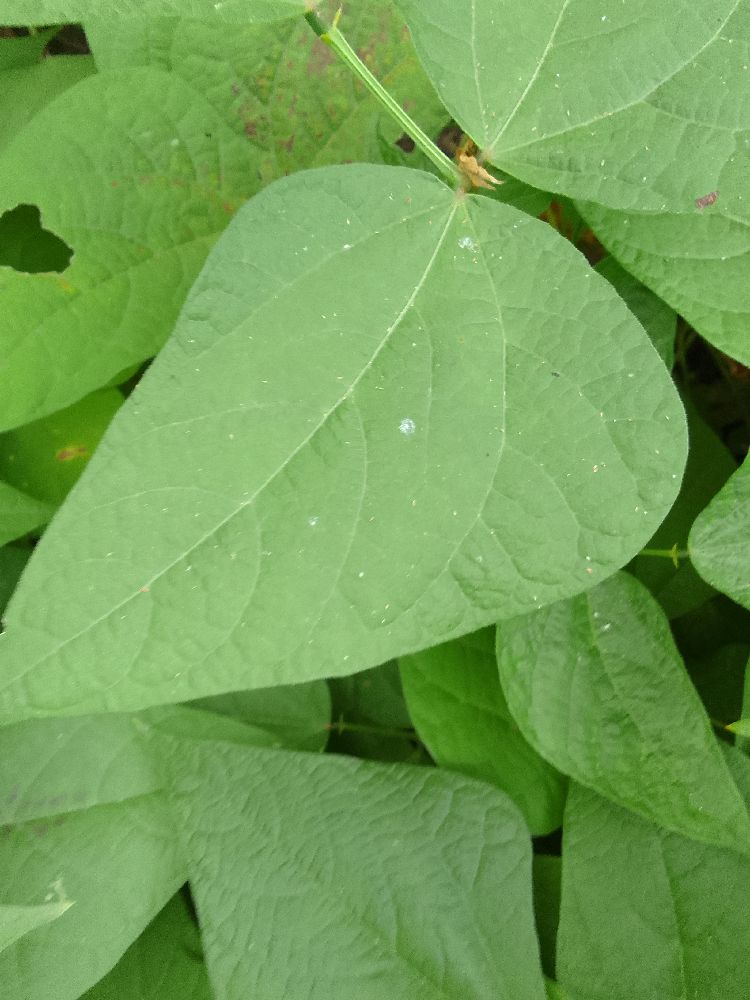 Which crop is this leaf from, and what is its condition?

common bean, healthy
